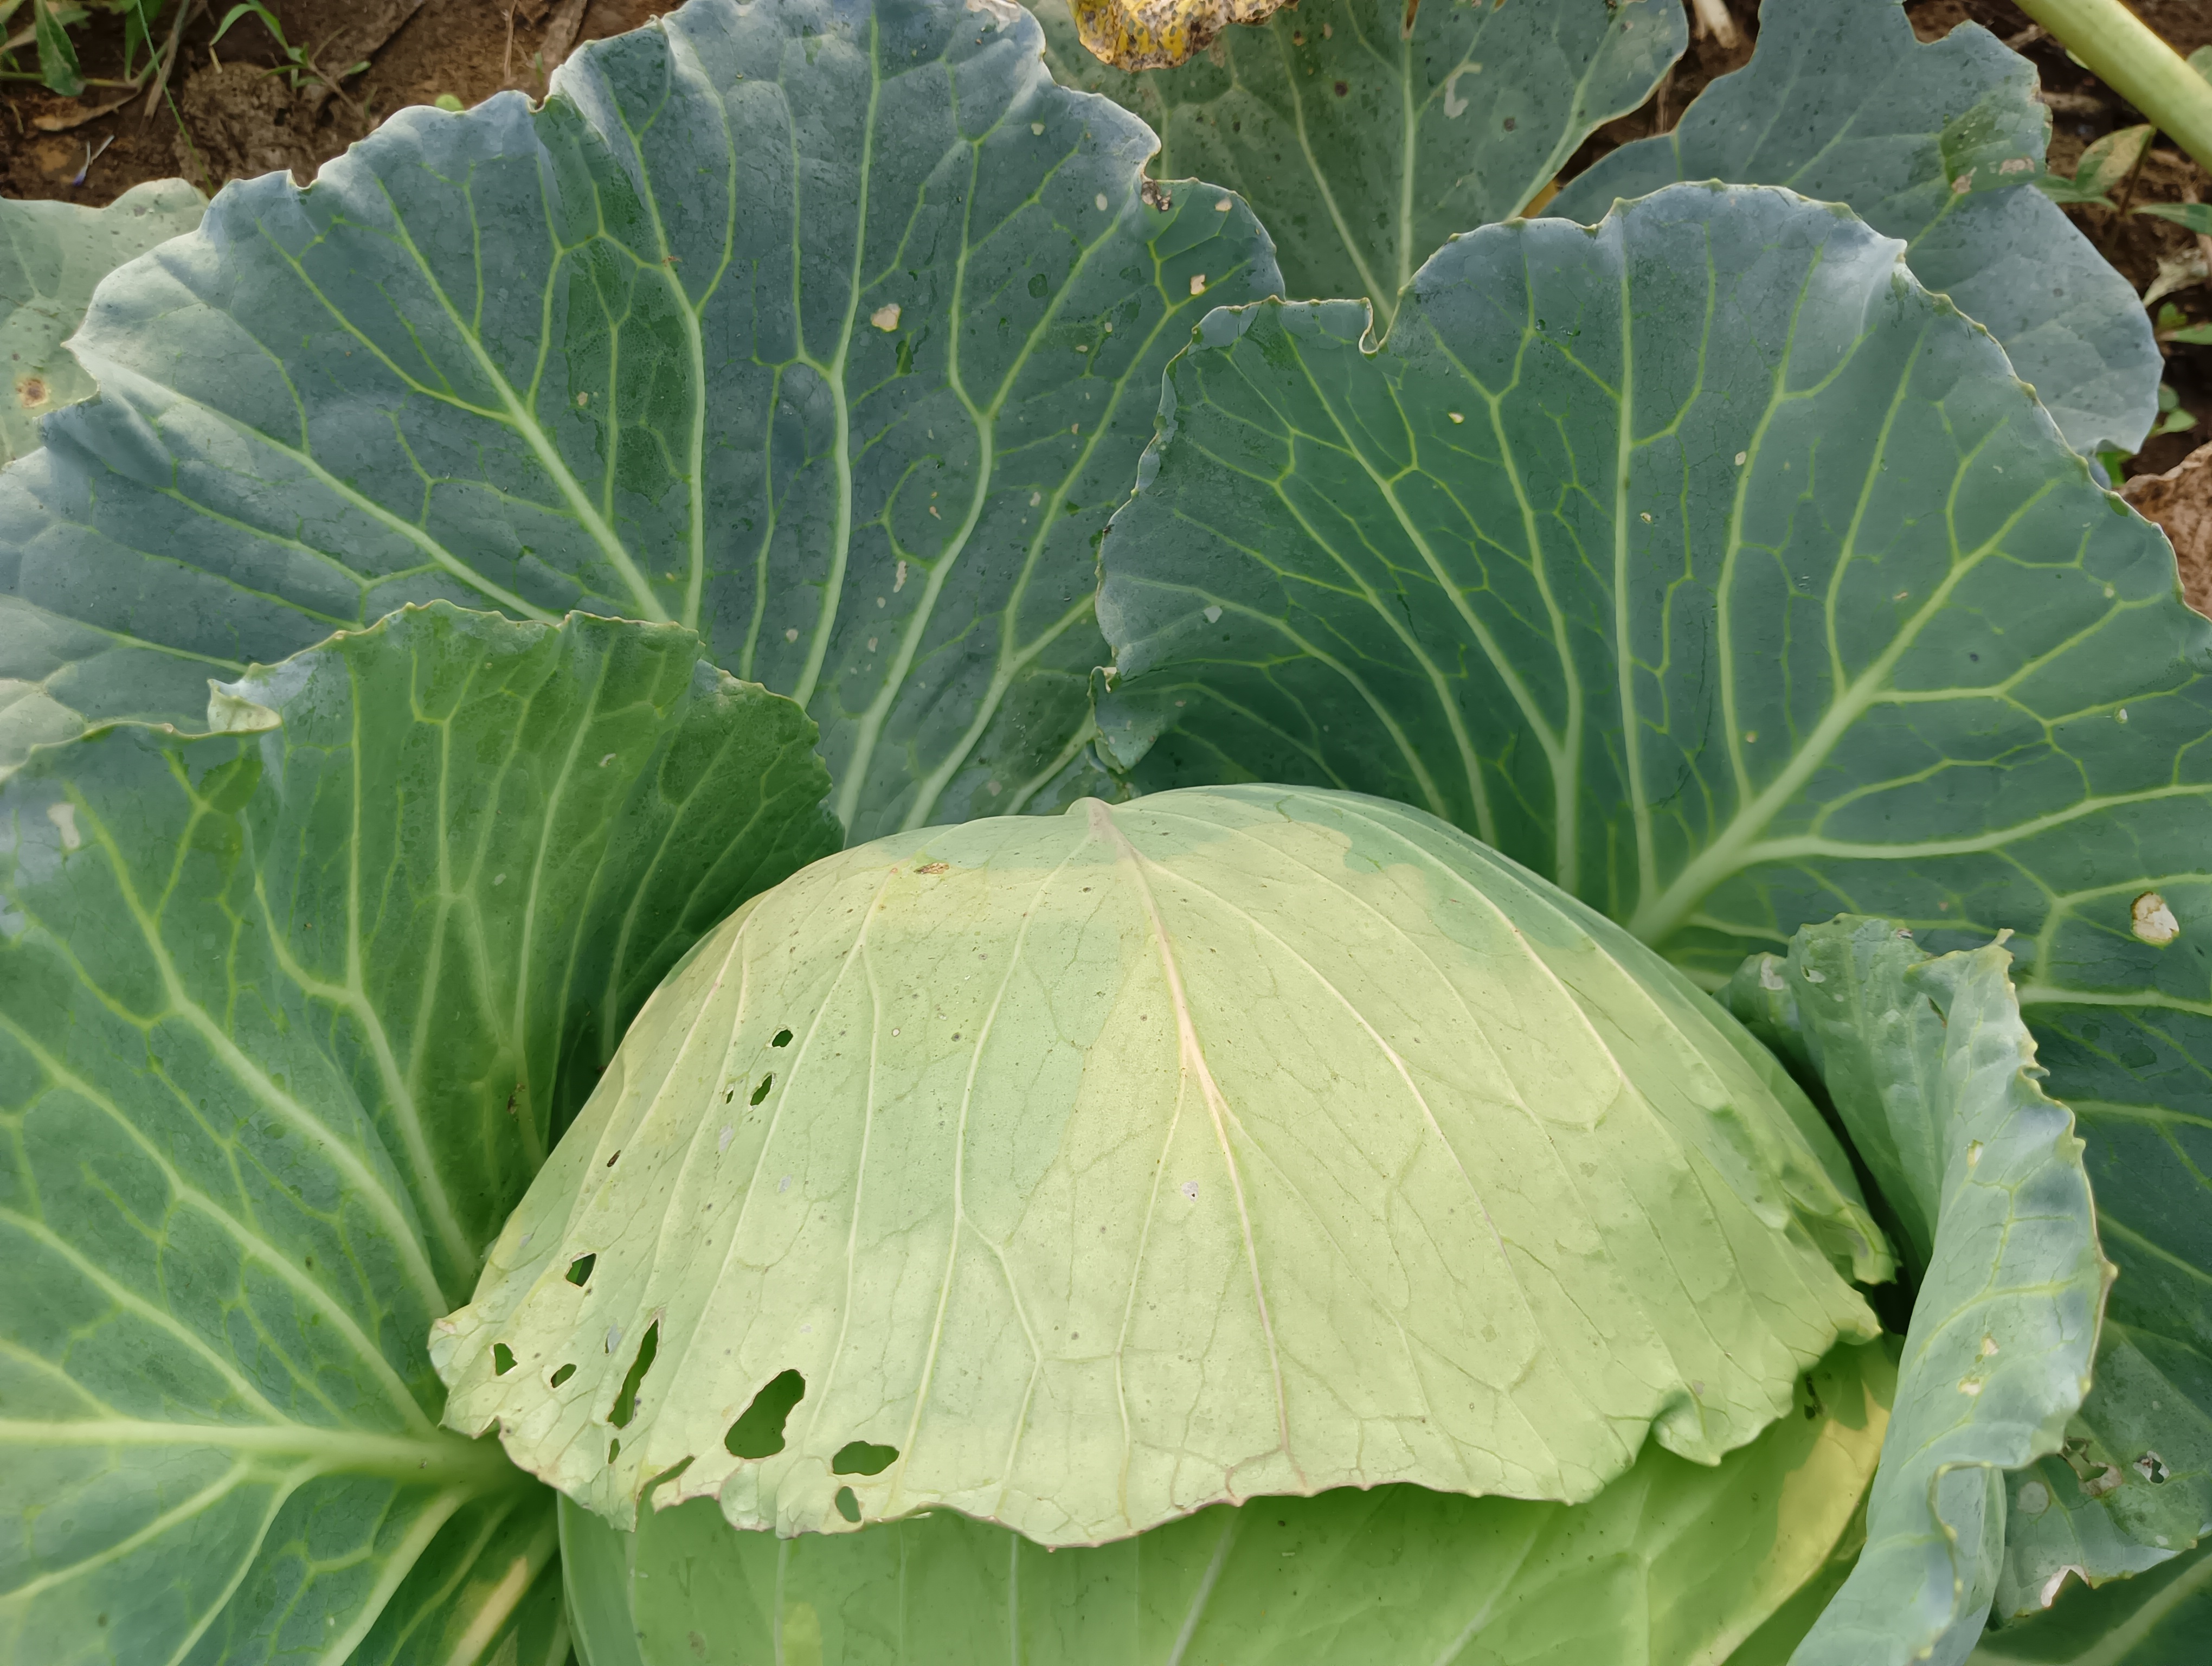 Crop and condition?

cabbage, healthy
